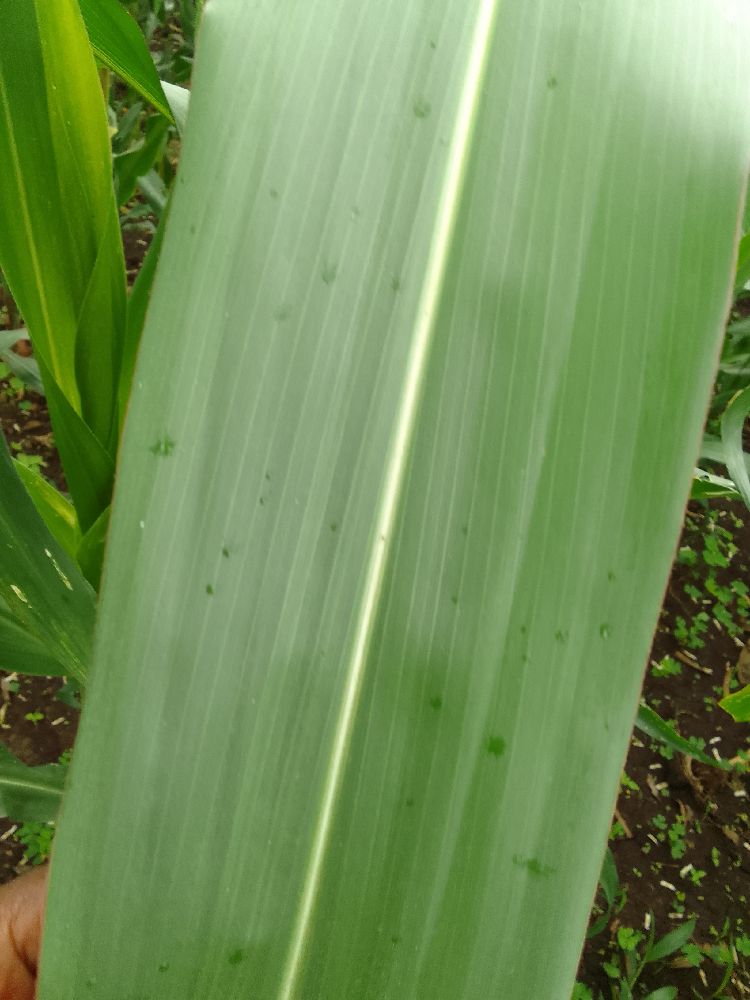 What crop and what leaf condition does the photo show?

maize, healthy
